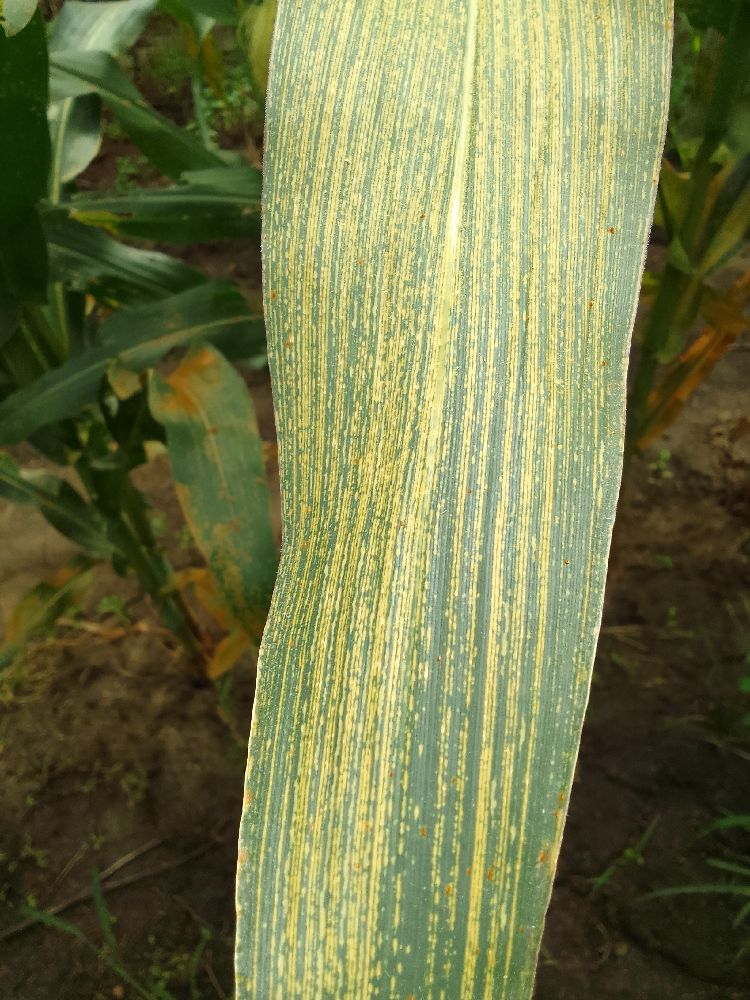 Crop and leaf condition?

maize, maize streak virus
